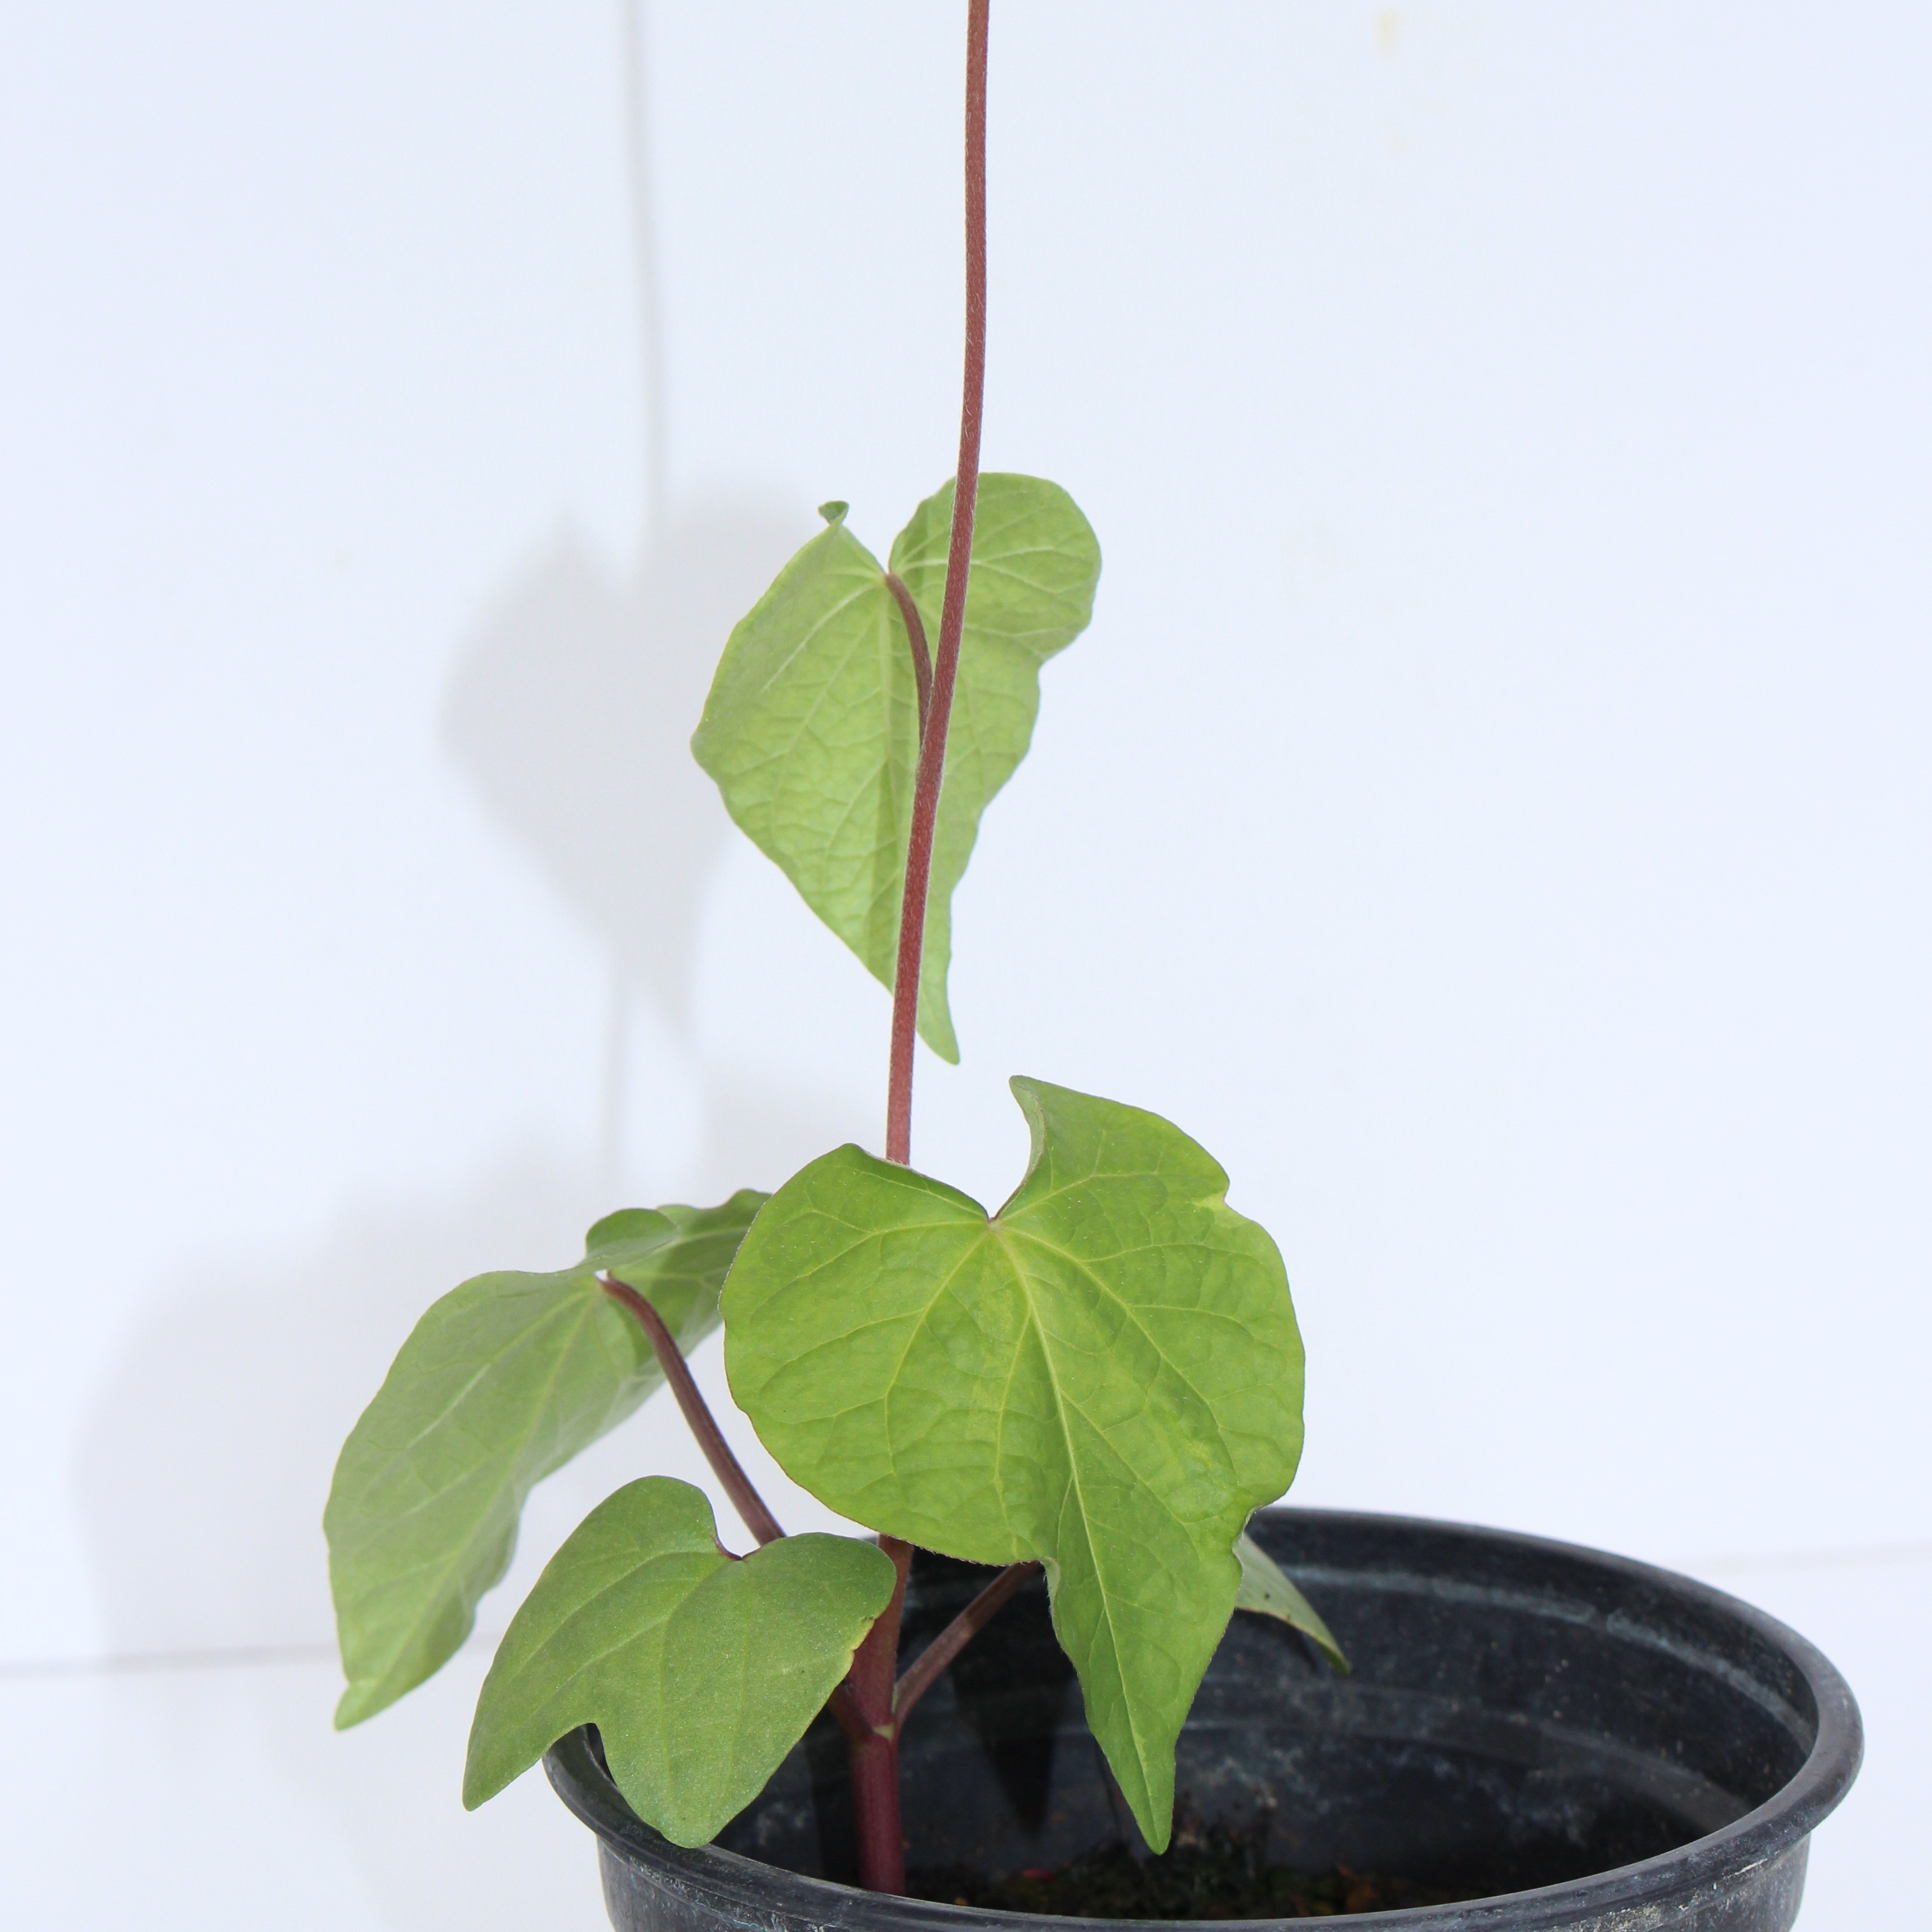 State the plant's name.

Convolvulus arvensis
